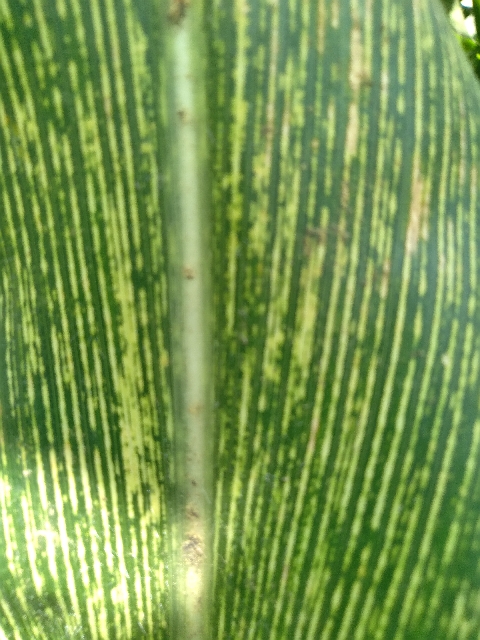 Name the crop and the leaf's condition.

maize, maize streak virus
